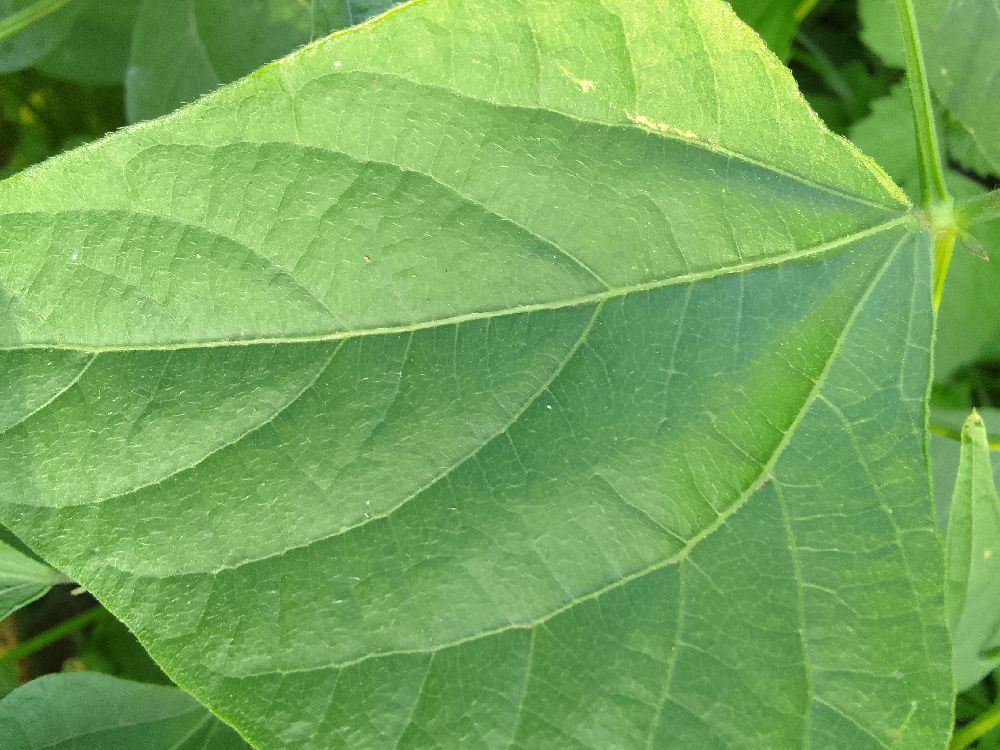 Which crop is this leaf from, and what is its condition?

common bean, healthy
